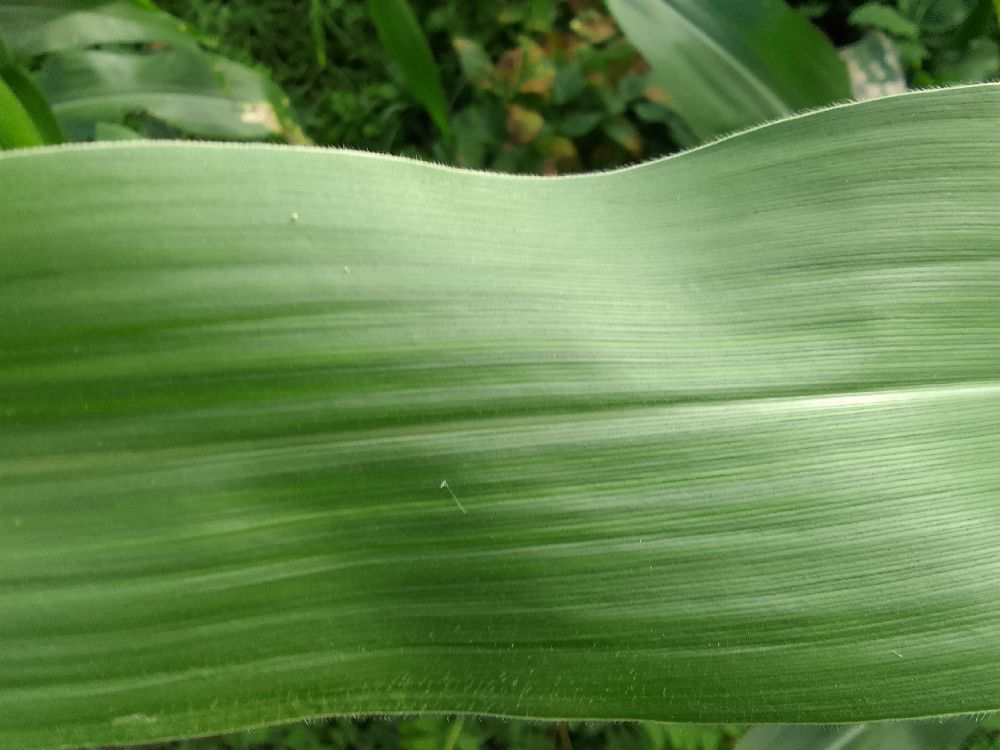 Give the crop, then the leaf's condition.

maize, healthy
